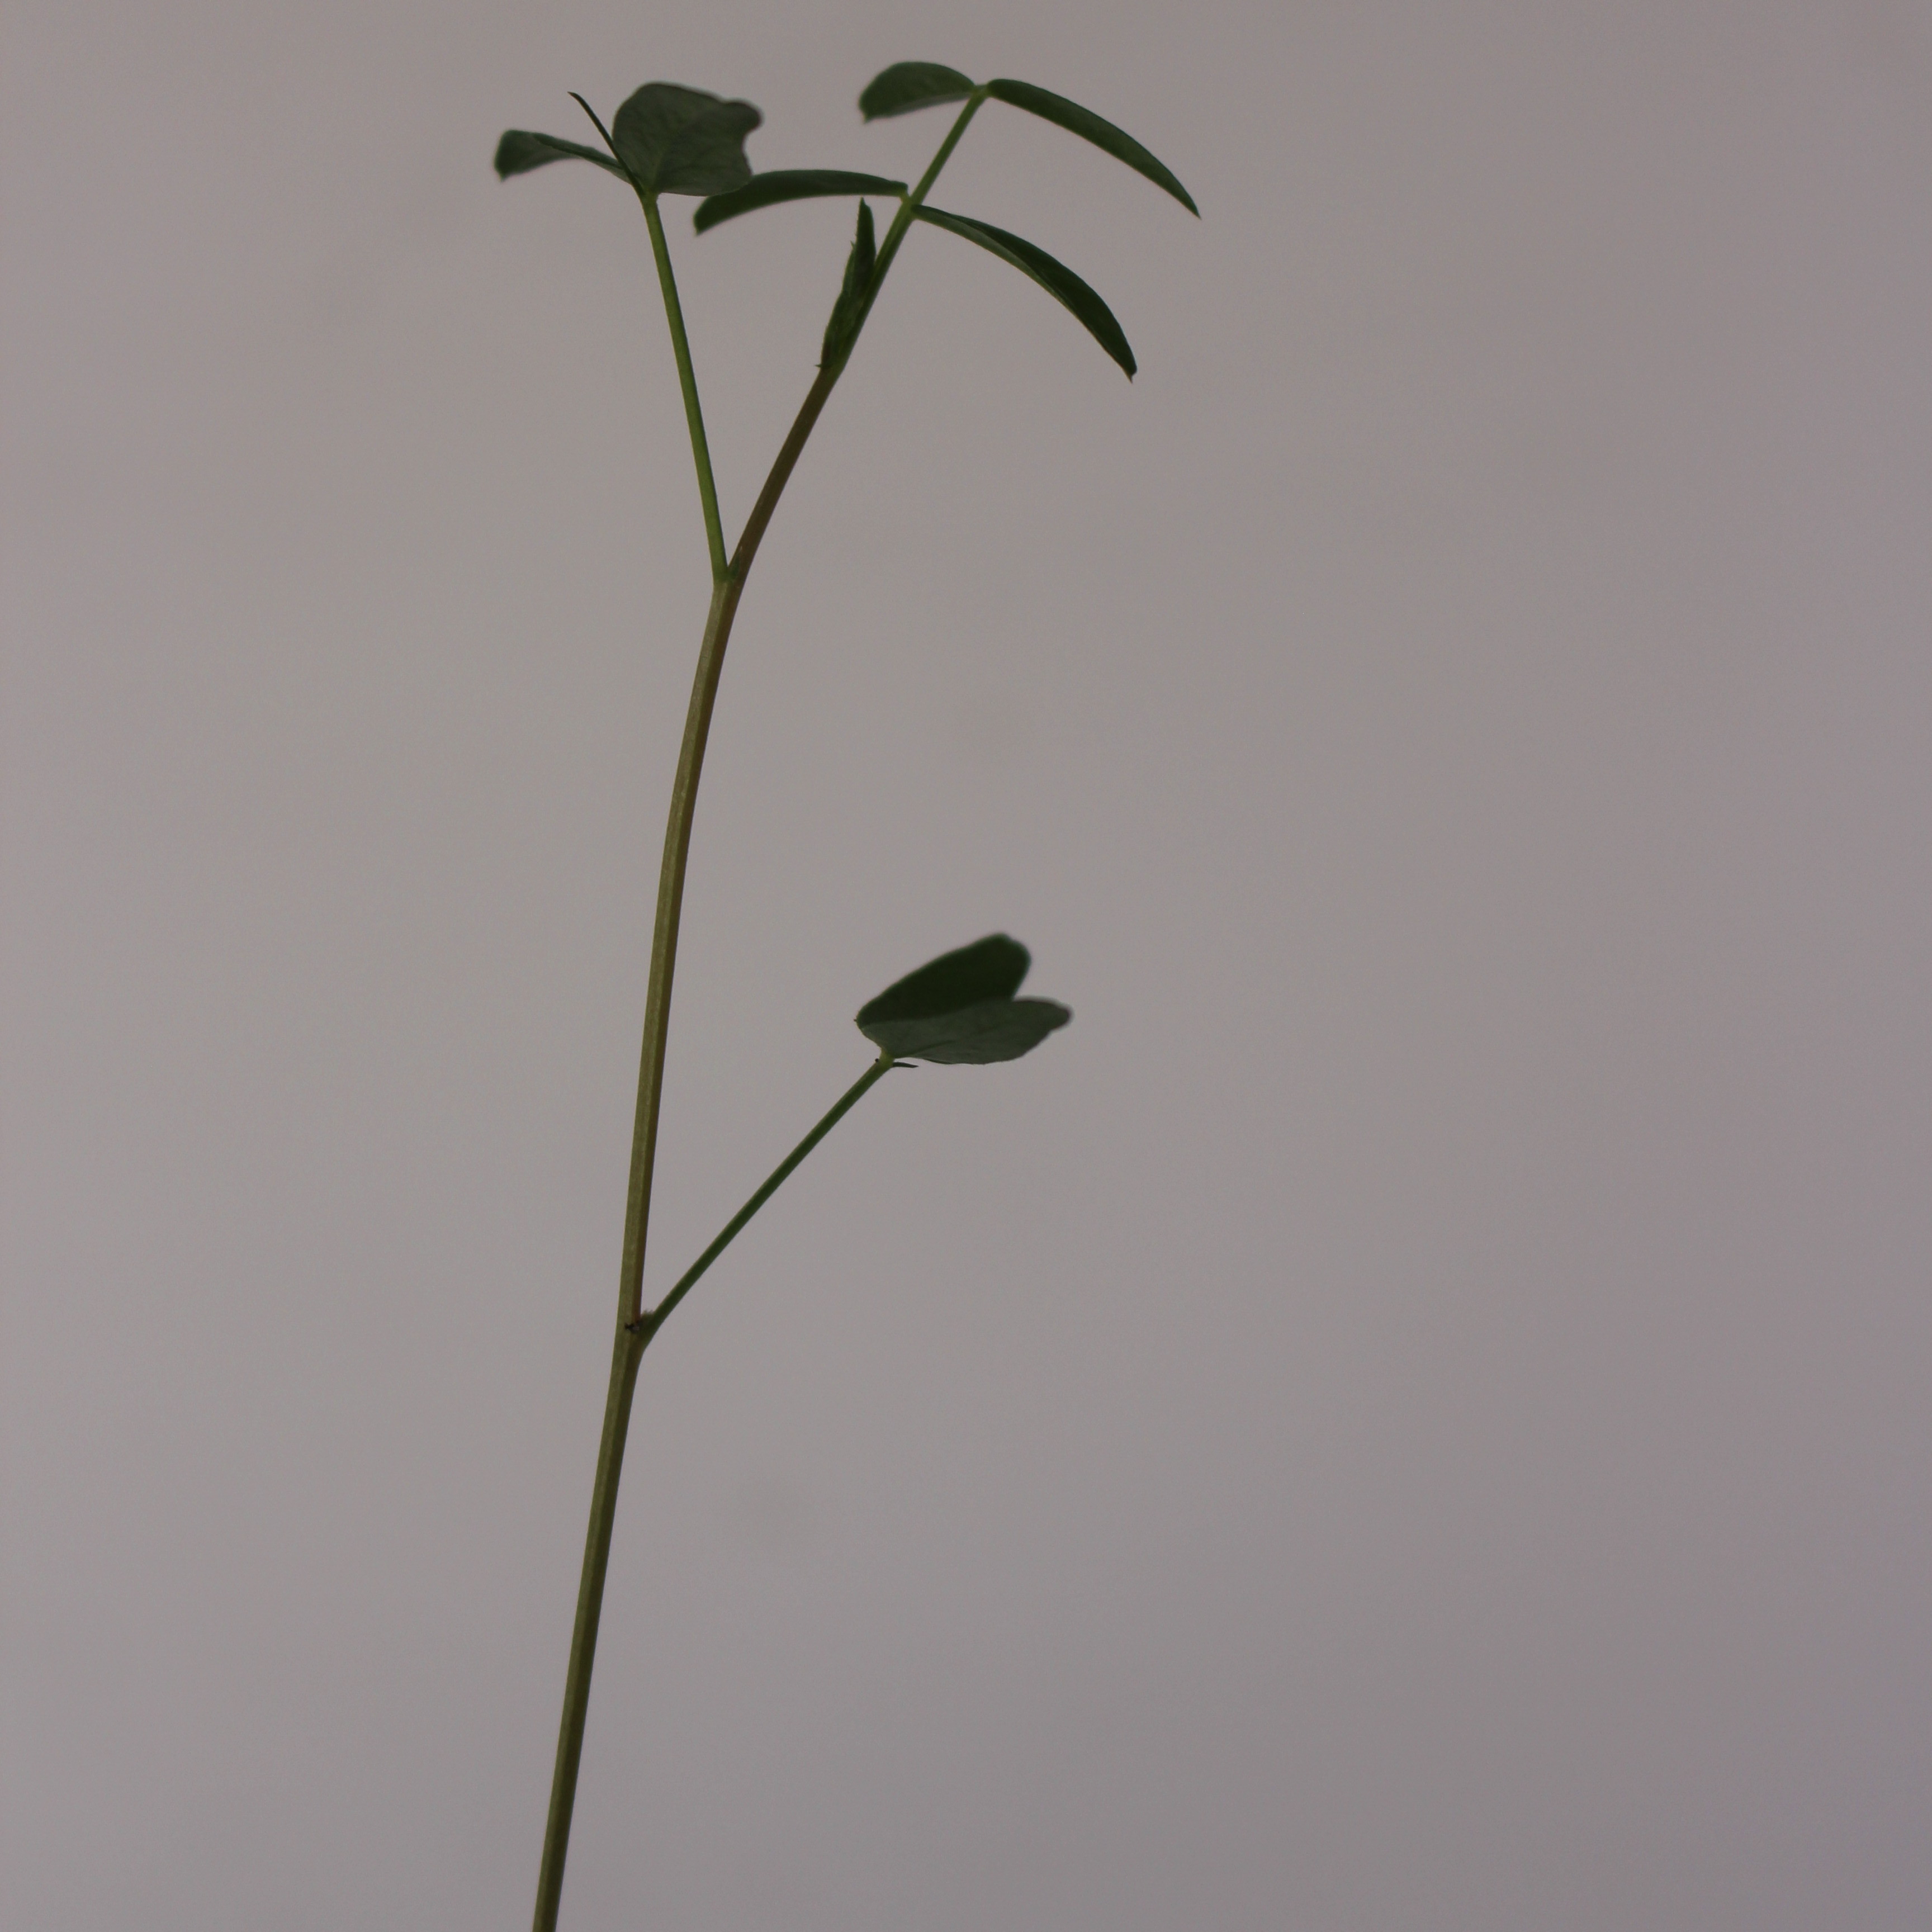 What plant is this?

Vicia sativa
